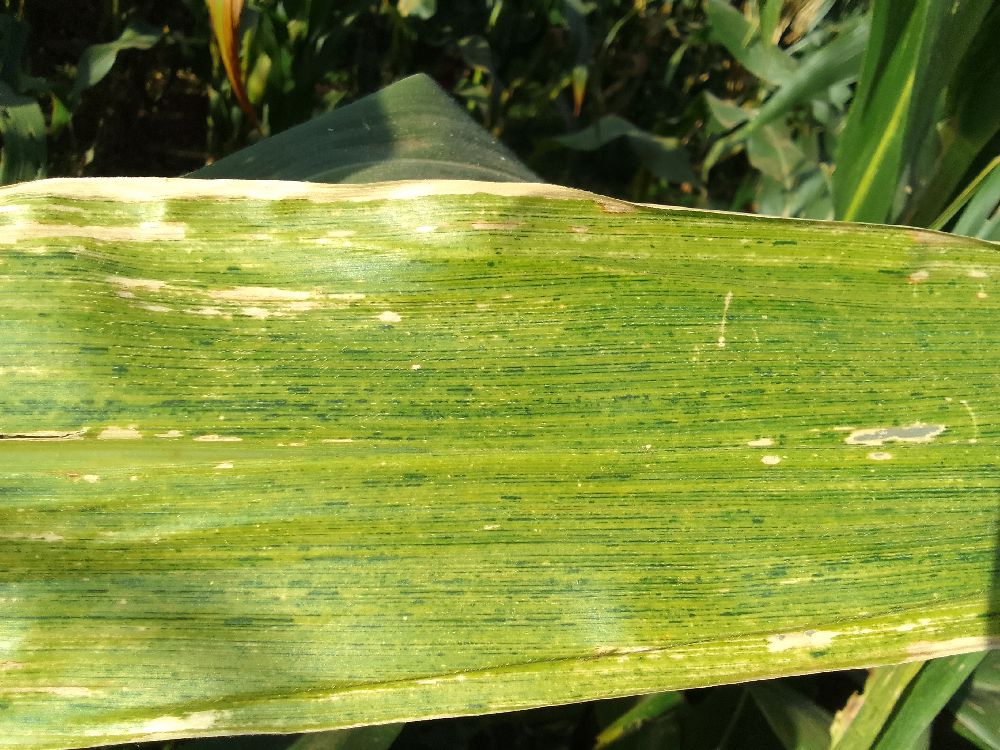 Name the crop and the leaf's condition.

maize, maize lethal necrosis
